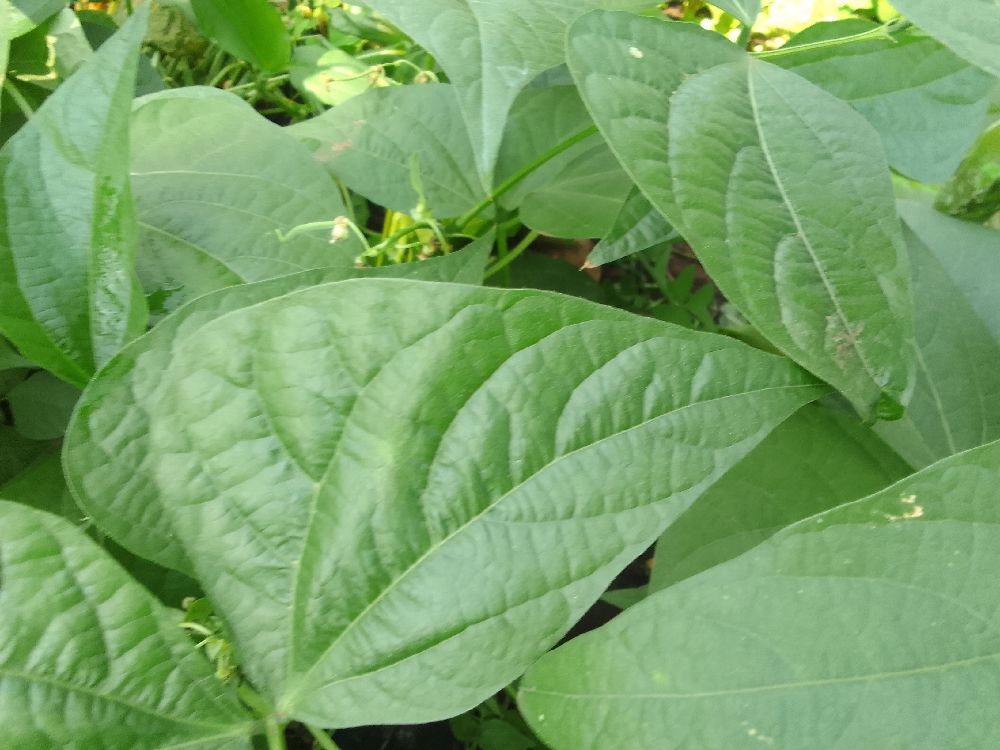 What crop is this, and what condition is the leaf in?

common bean, healthy
